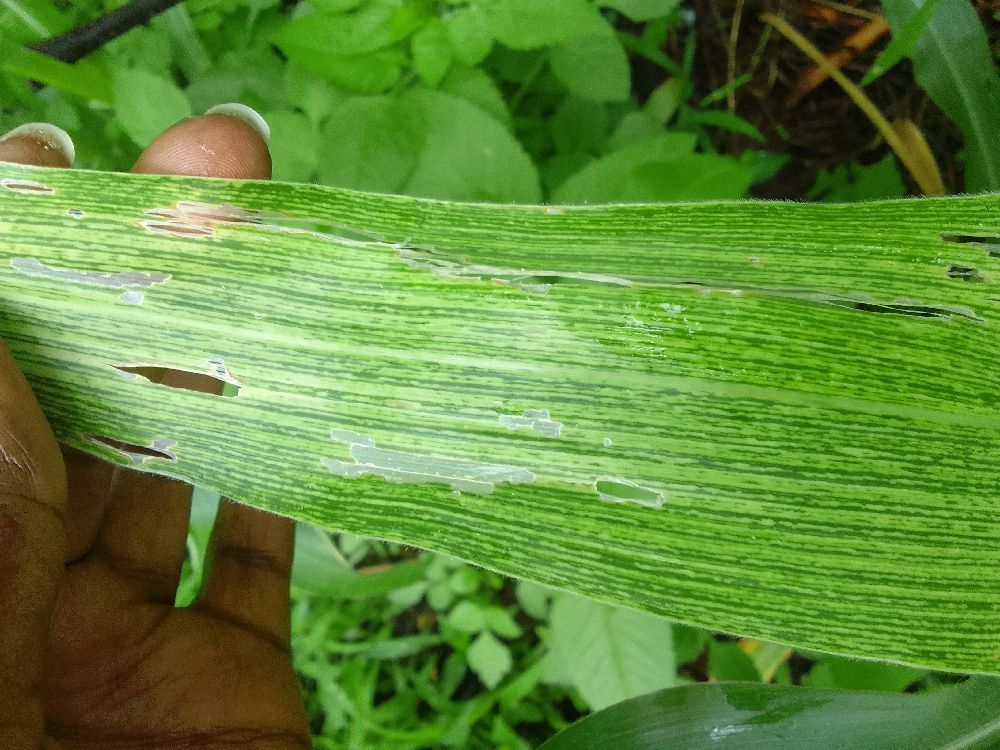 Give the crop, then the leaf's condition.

maize, maize streak virus
